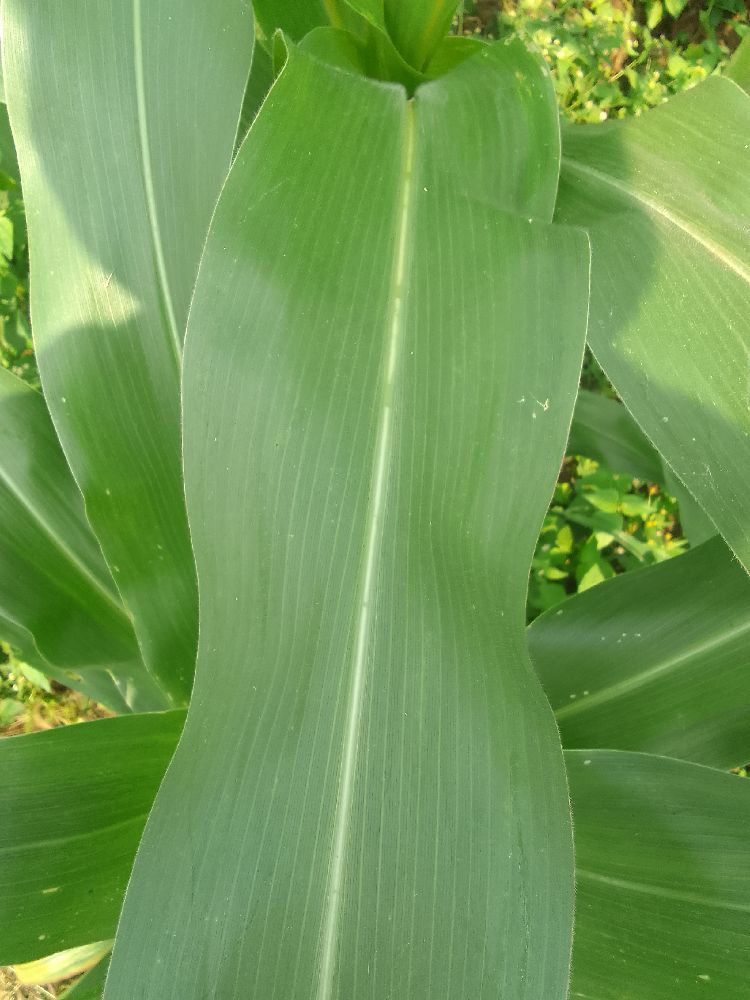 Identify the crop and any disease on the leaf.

maize, healthy
